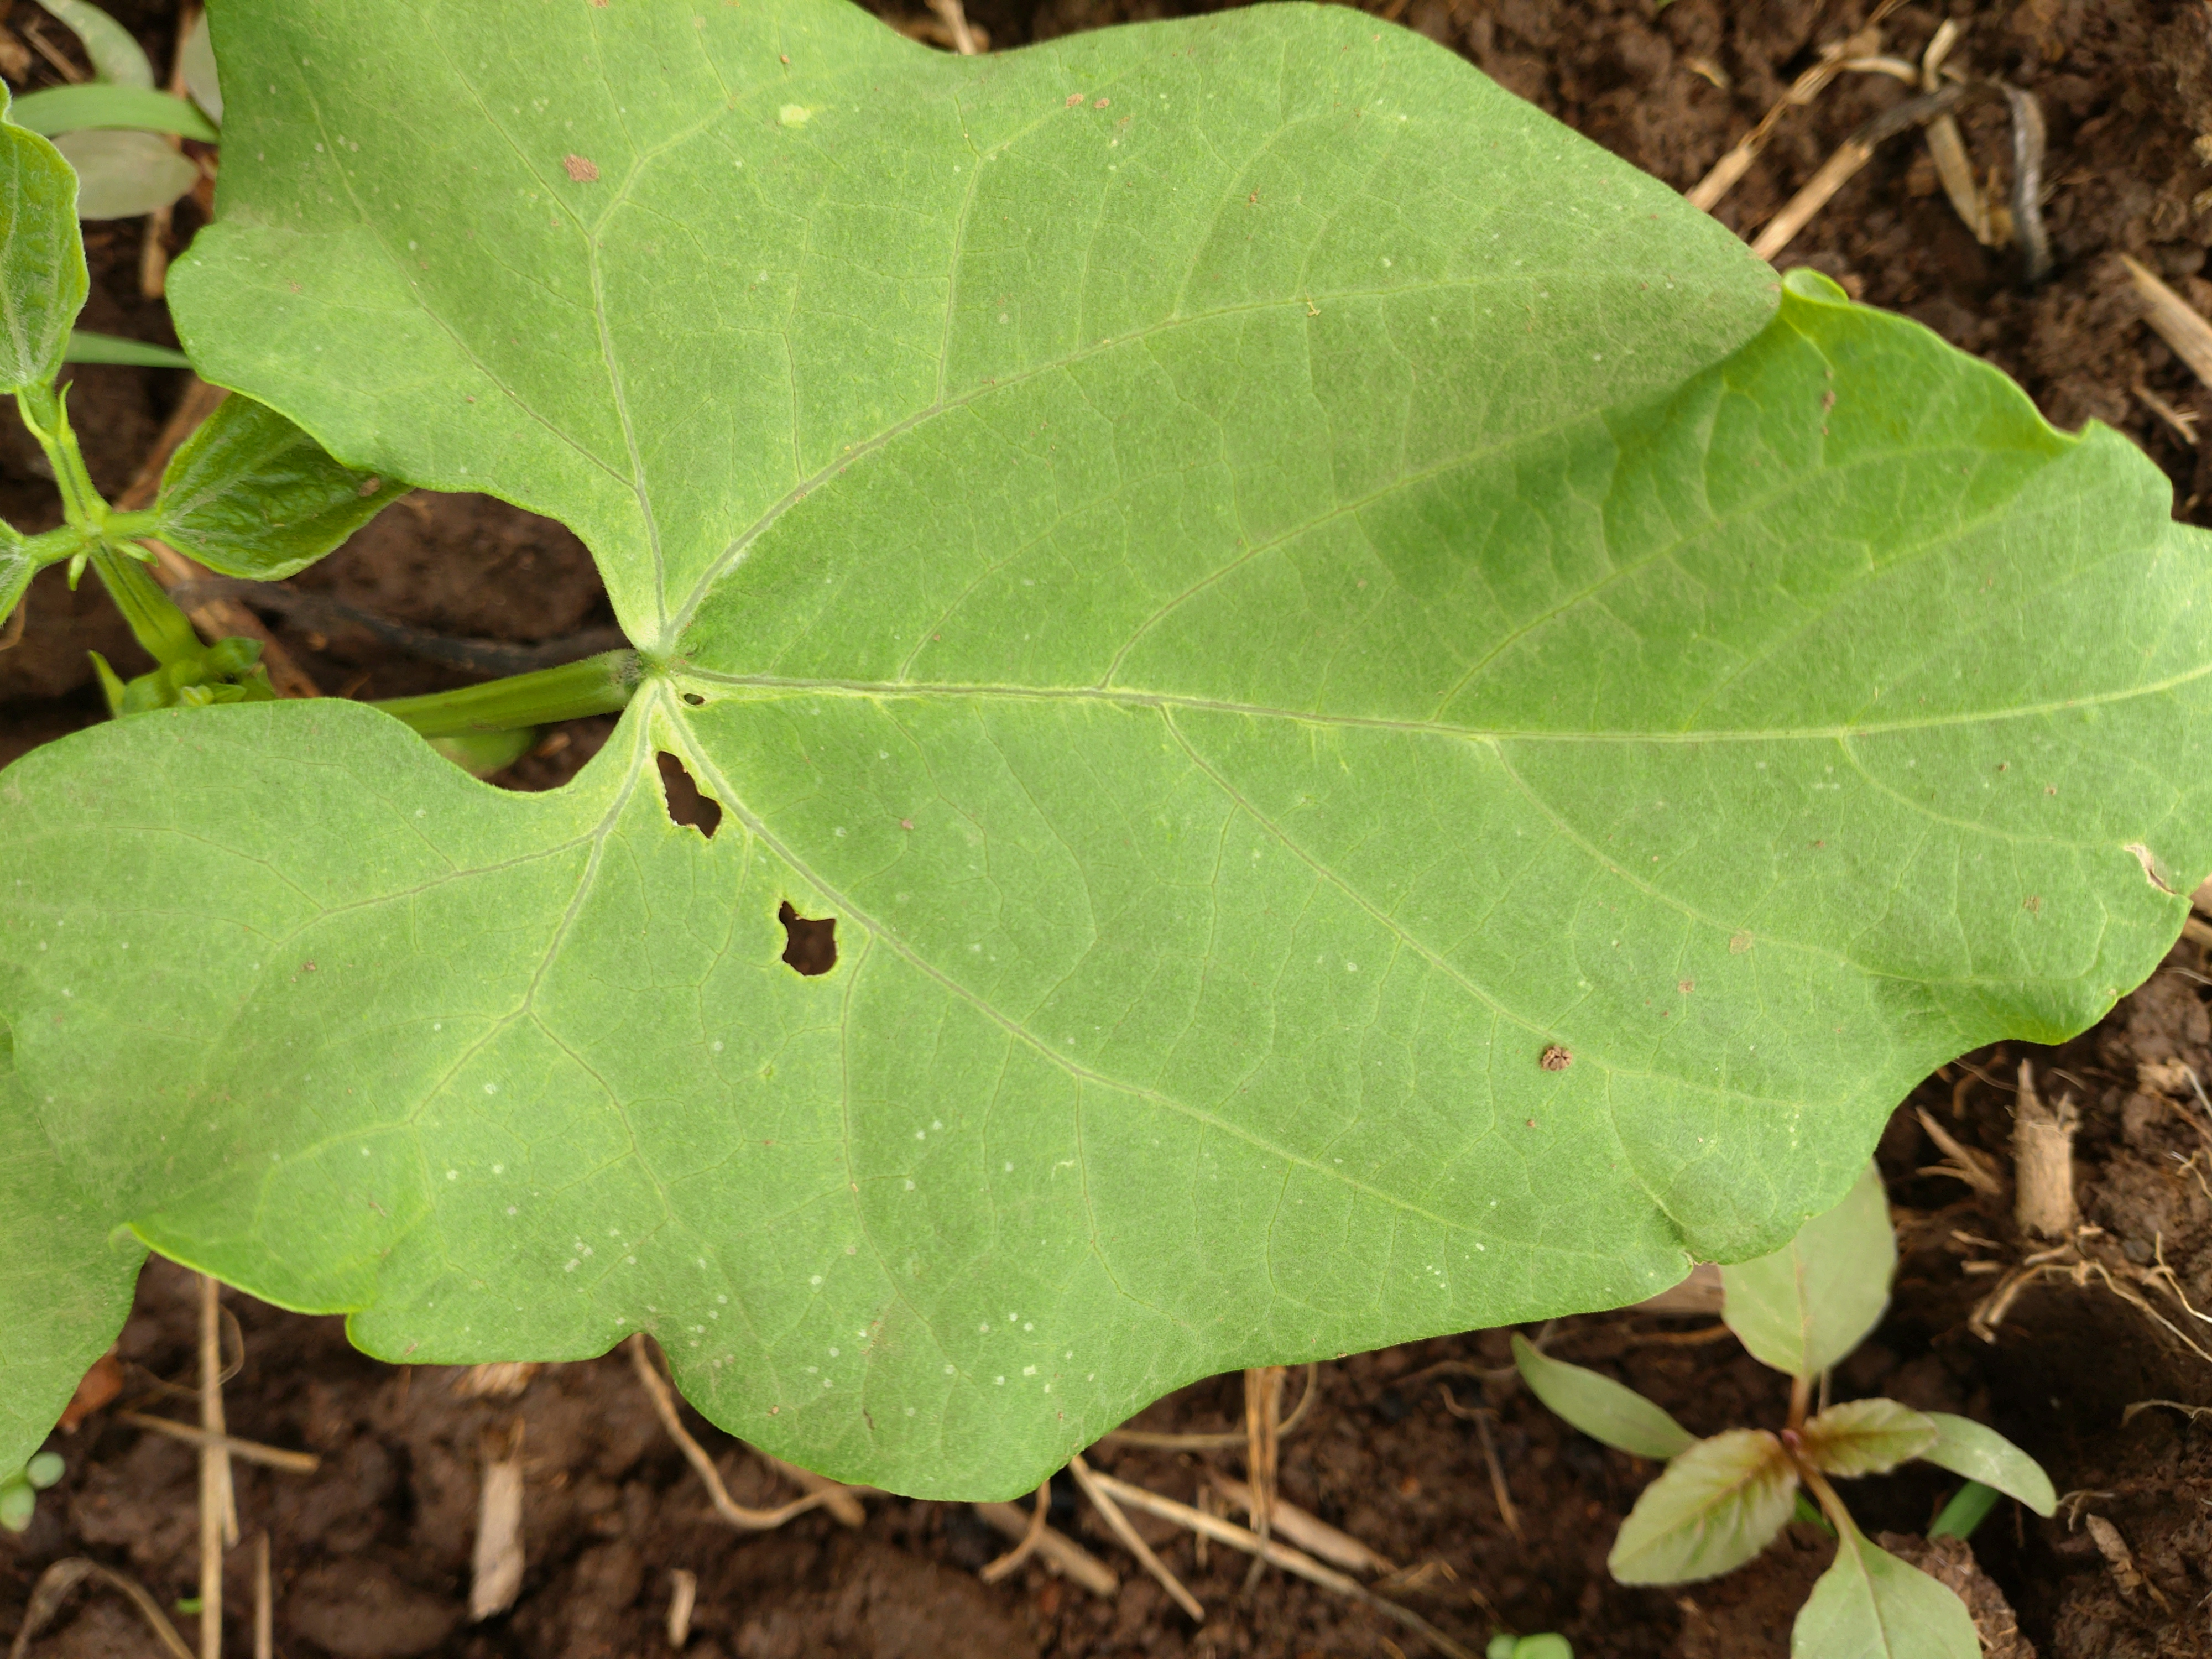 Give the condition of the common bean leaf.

healthy
